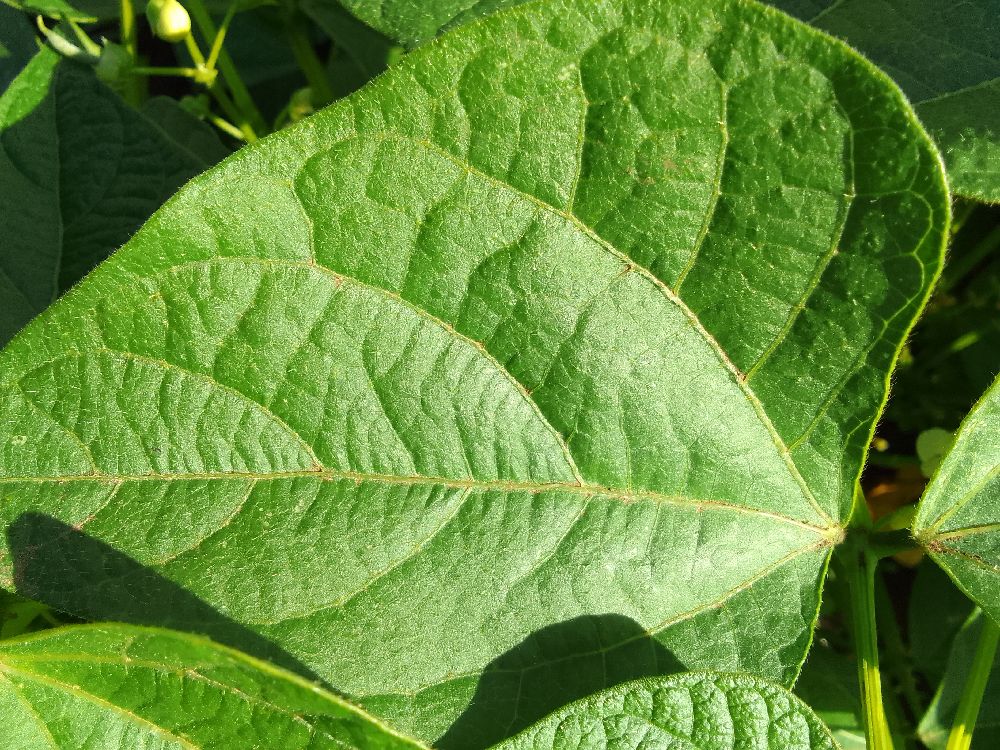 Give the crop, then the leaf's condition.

common bean, healthy
